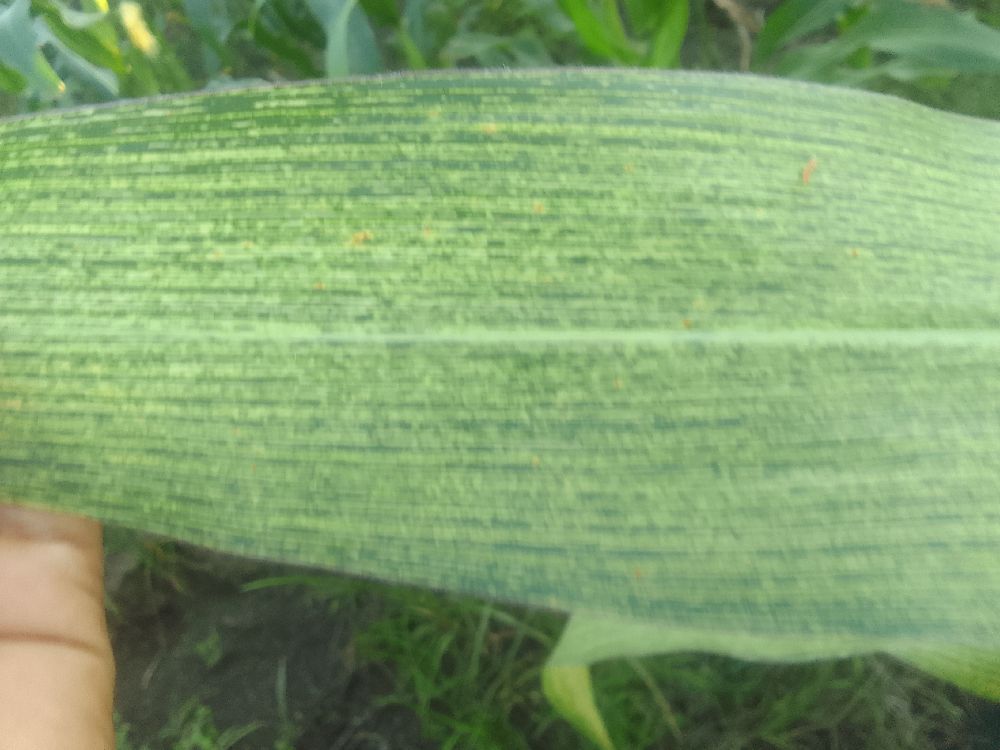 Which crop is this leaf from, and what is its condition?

maize, maize streak virus
